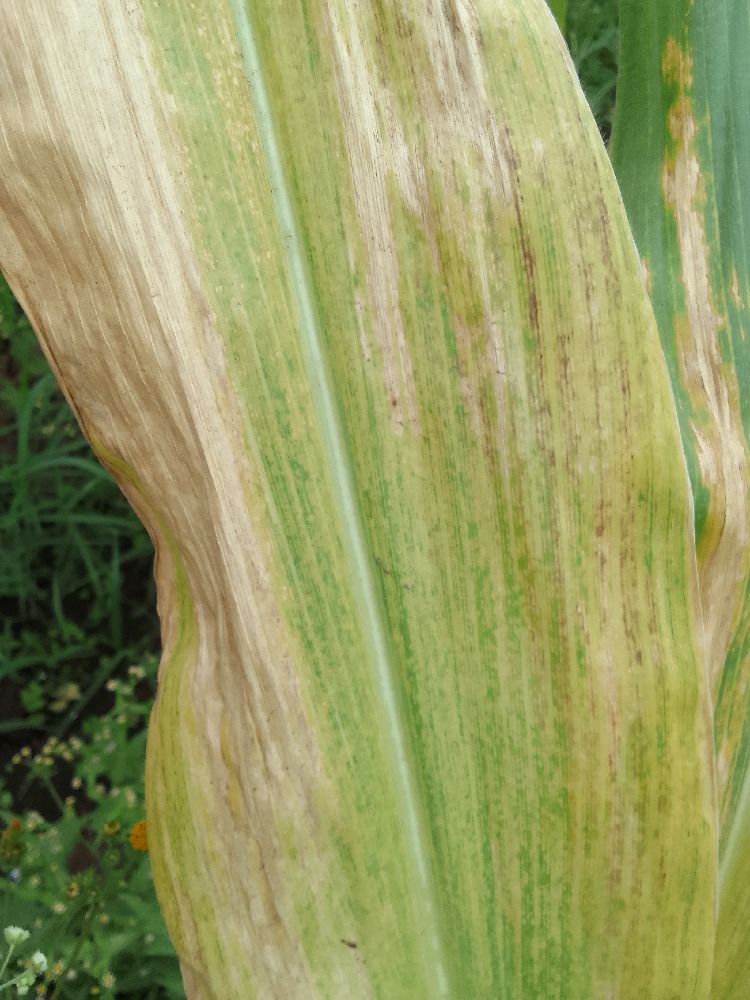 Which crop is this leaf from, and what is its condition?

maize, maize lethal necrosis
